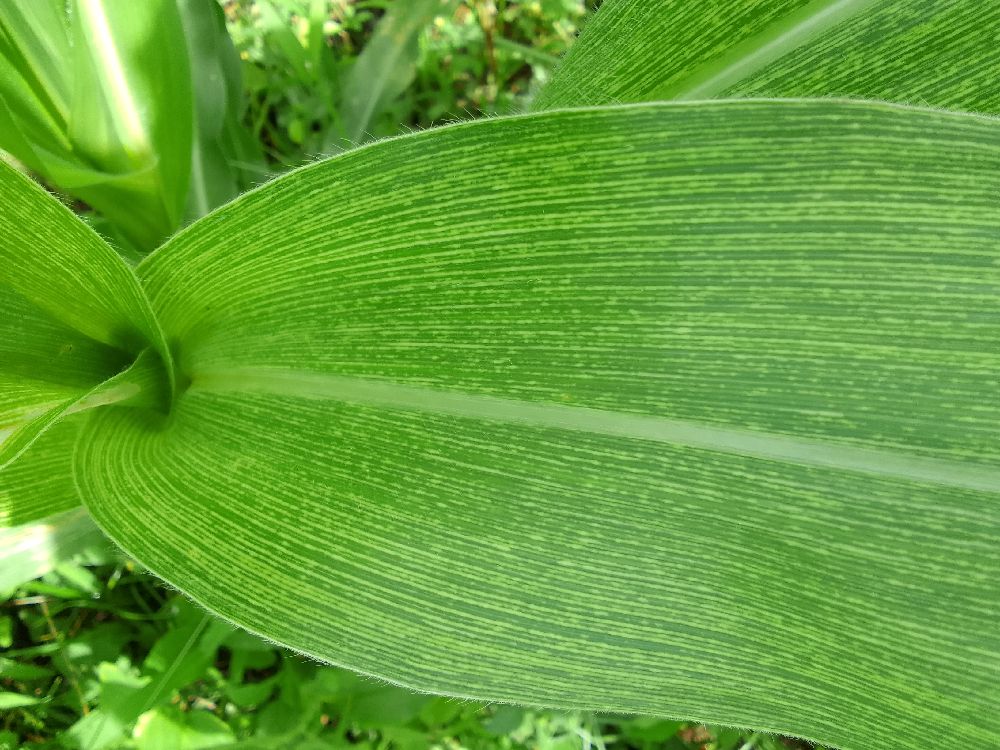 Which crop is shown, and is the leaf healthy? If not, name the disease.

maize, maize streak virus
